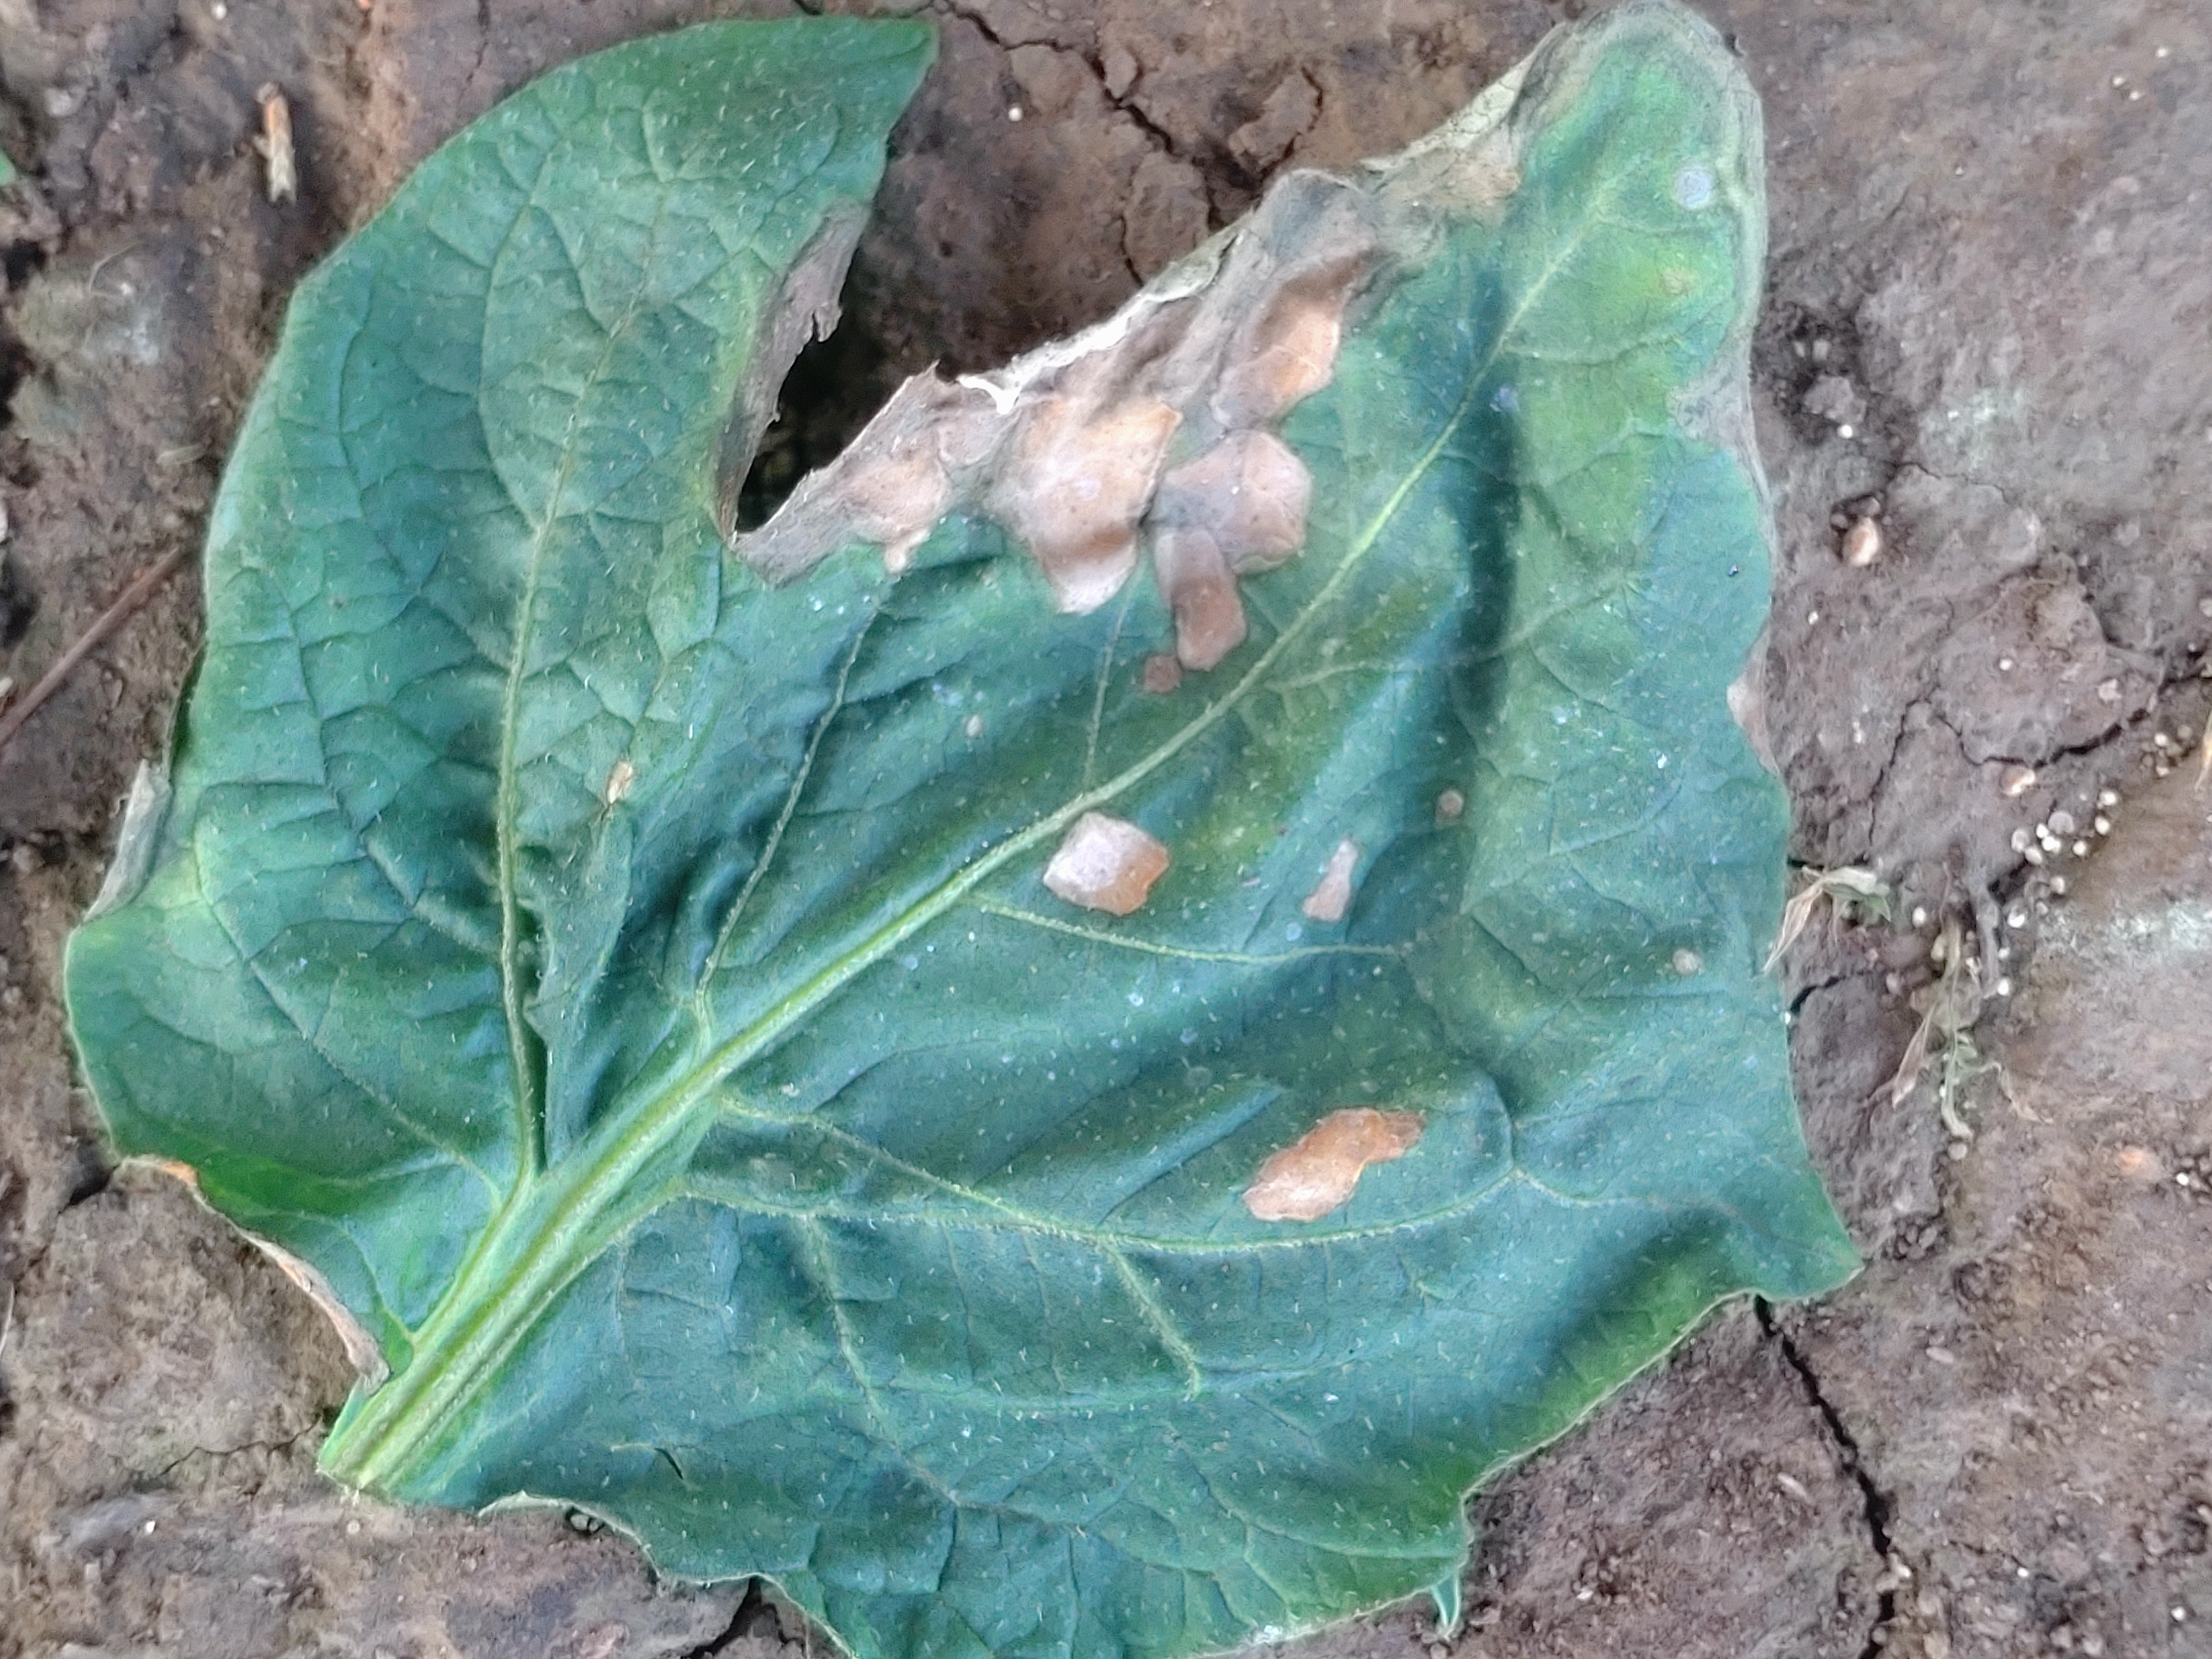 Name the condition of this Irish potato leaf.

early blight
